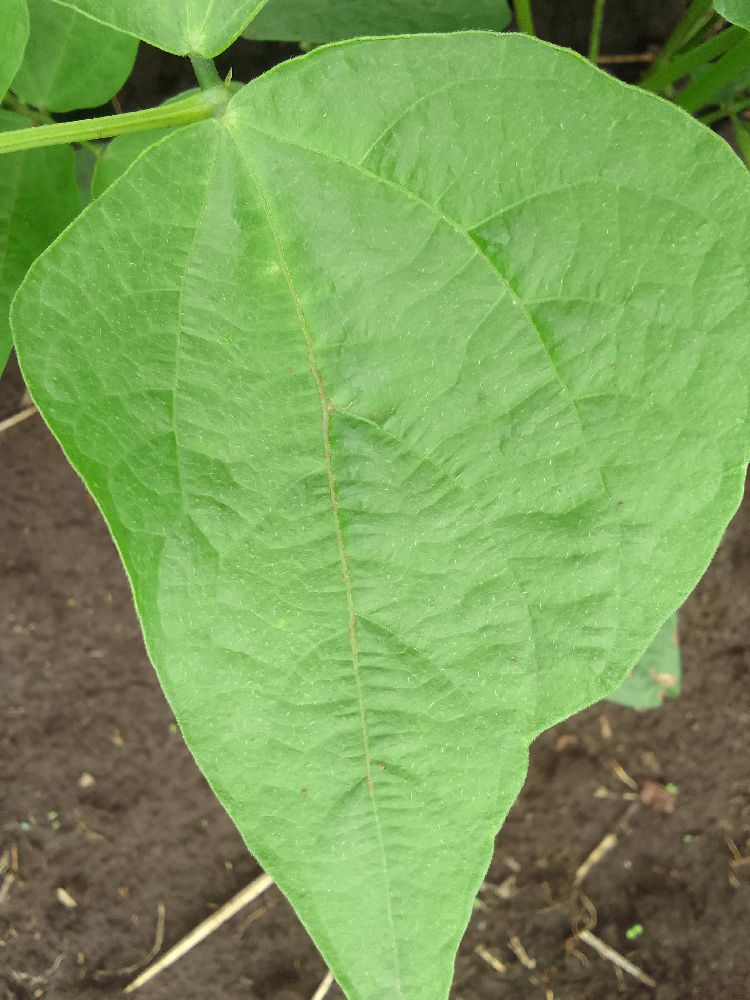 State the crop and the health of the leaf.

common bean, healthy
